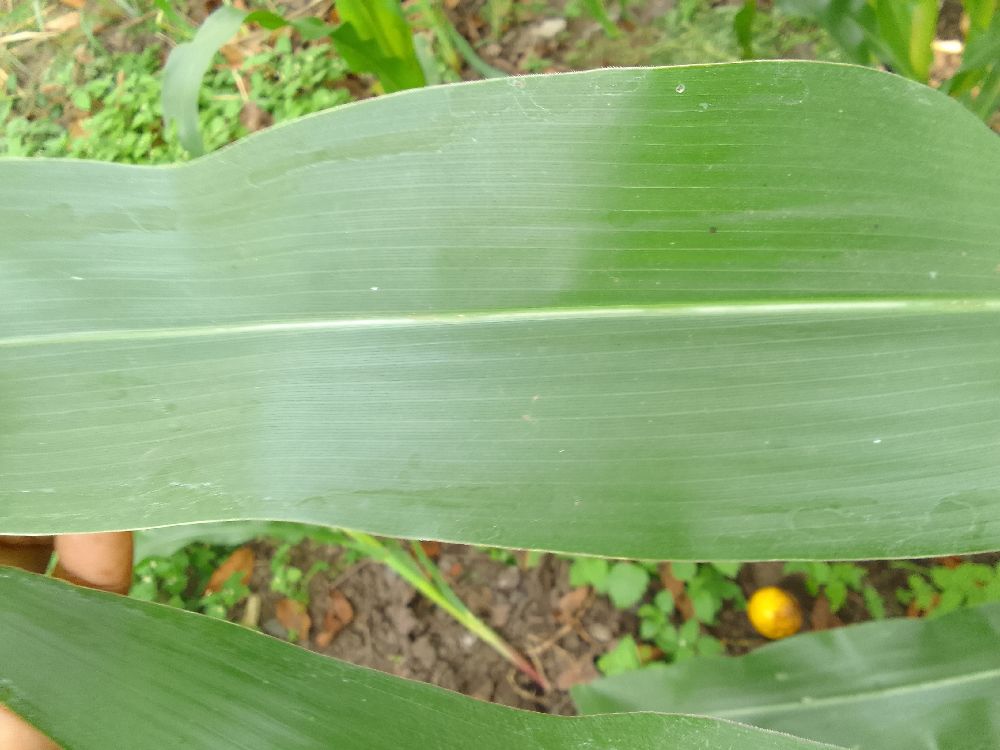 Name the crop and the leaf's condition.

maize, healthy
